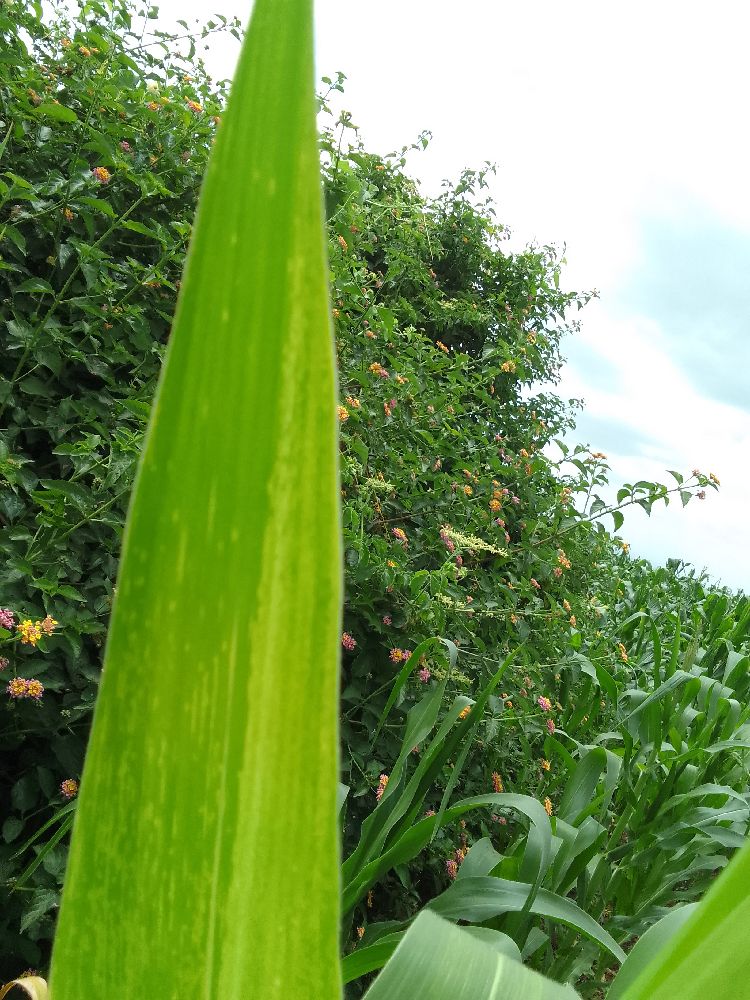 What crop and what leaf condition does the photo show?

maize, maize lethal necrosis
